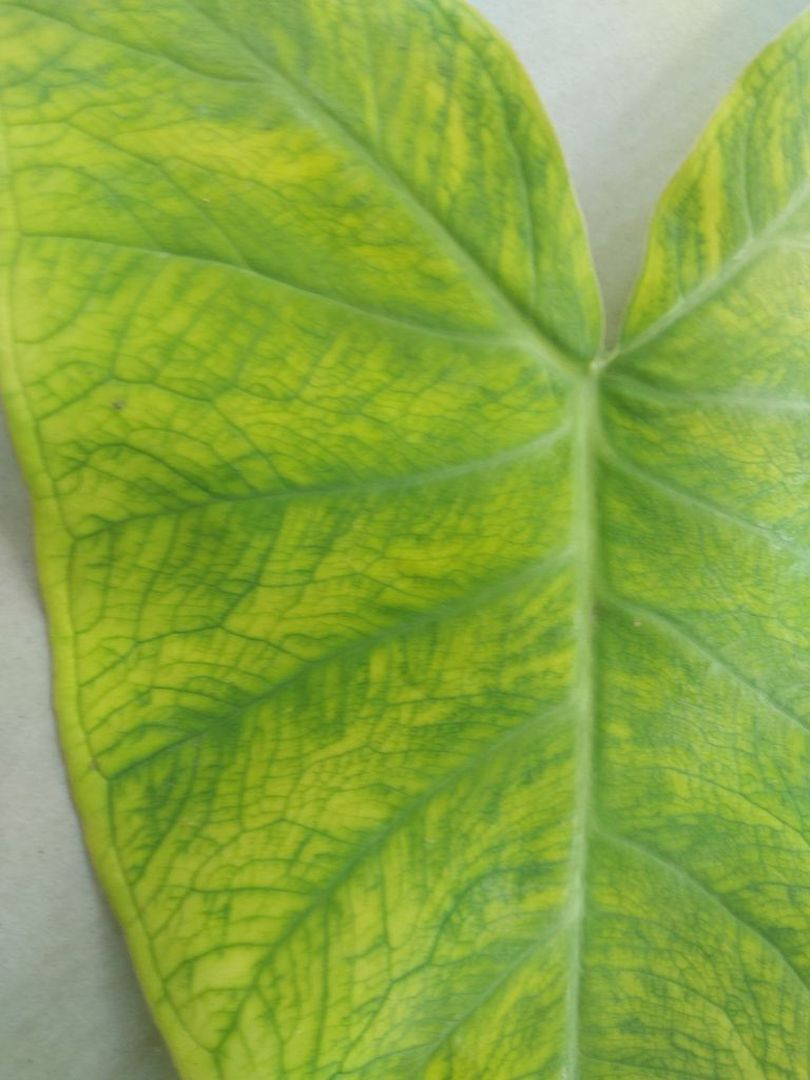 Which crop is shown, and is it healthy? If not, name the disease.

taro, mosaic
